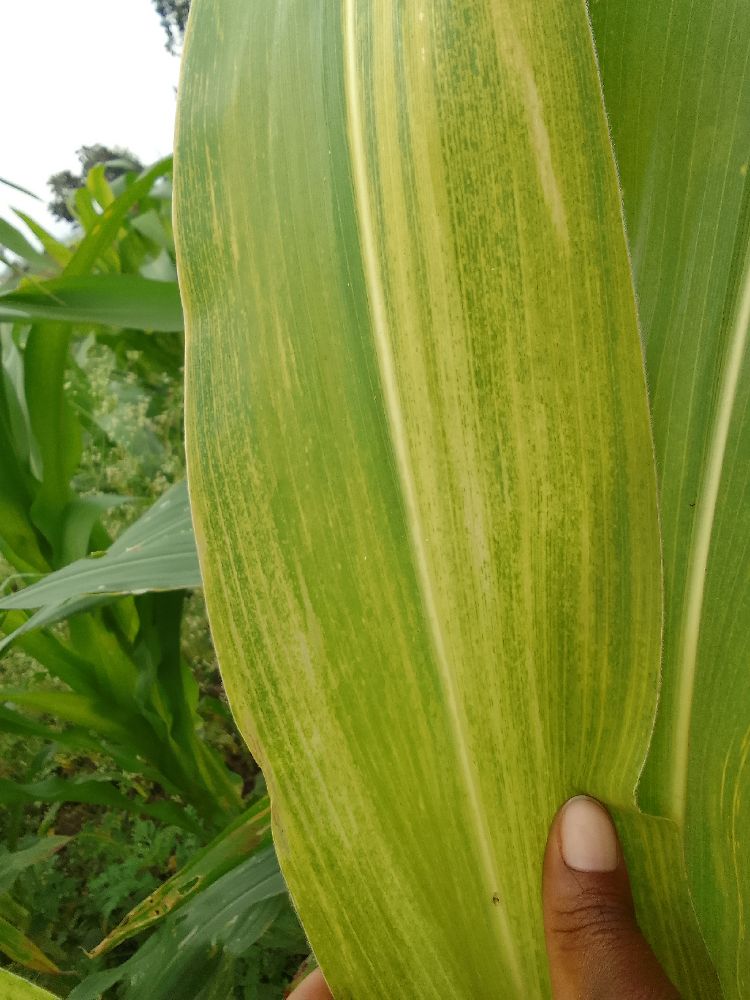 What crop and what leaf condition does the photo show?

maize, maize lethal necrosis
